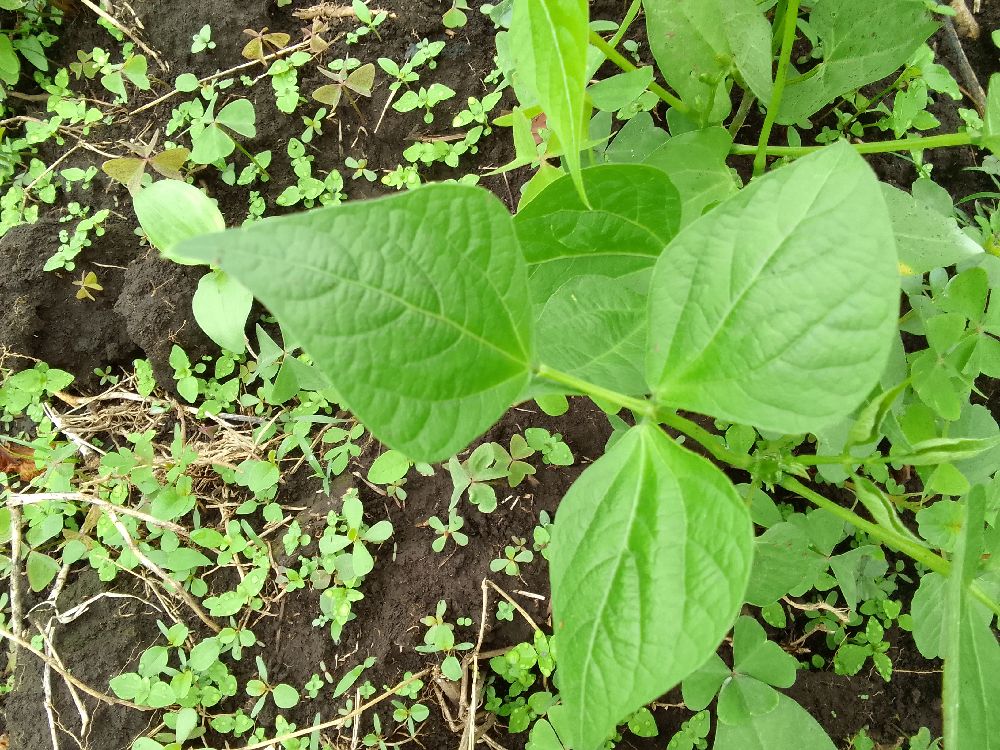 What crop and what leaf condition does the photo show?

common bean, healthy
